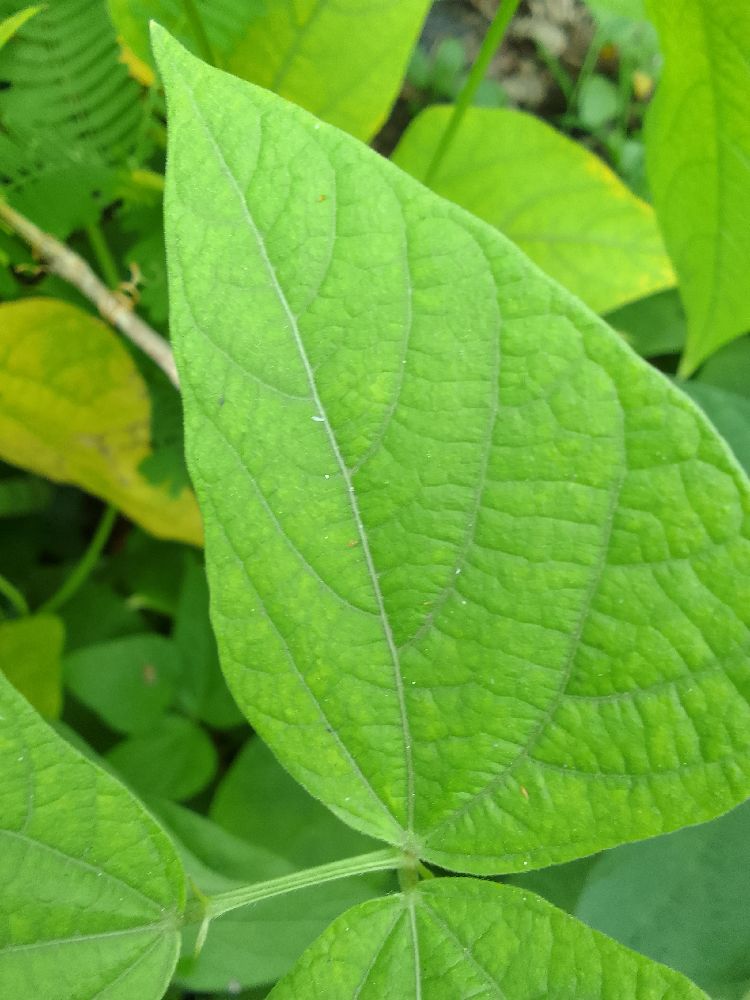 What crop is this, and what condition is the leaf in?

common bean, healthy
